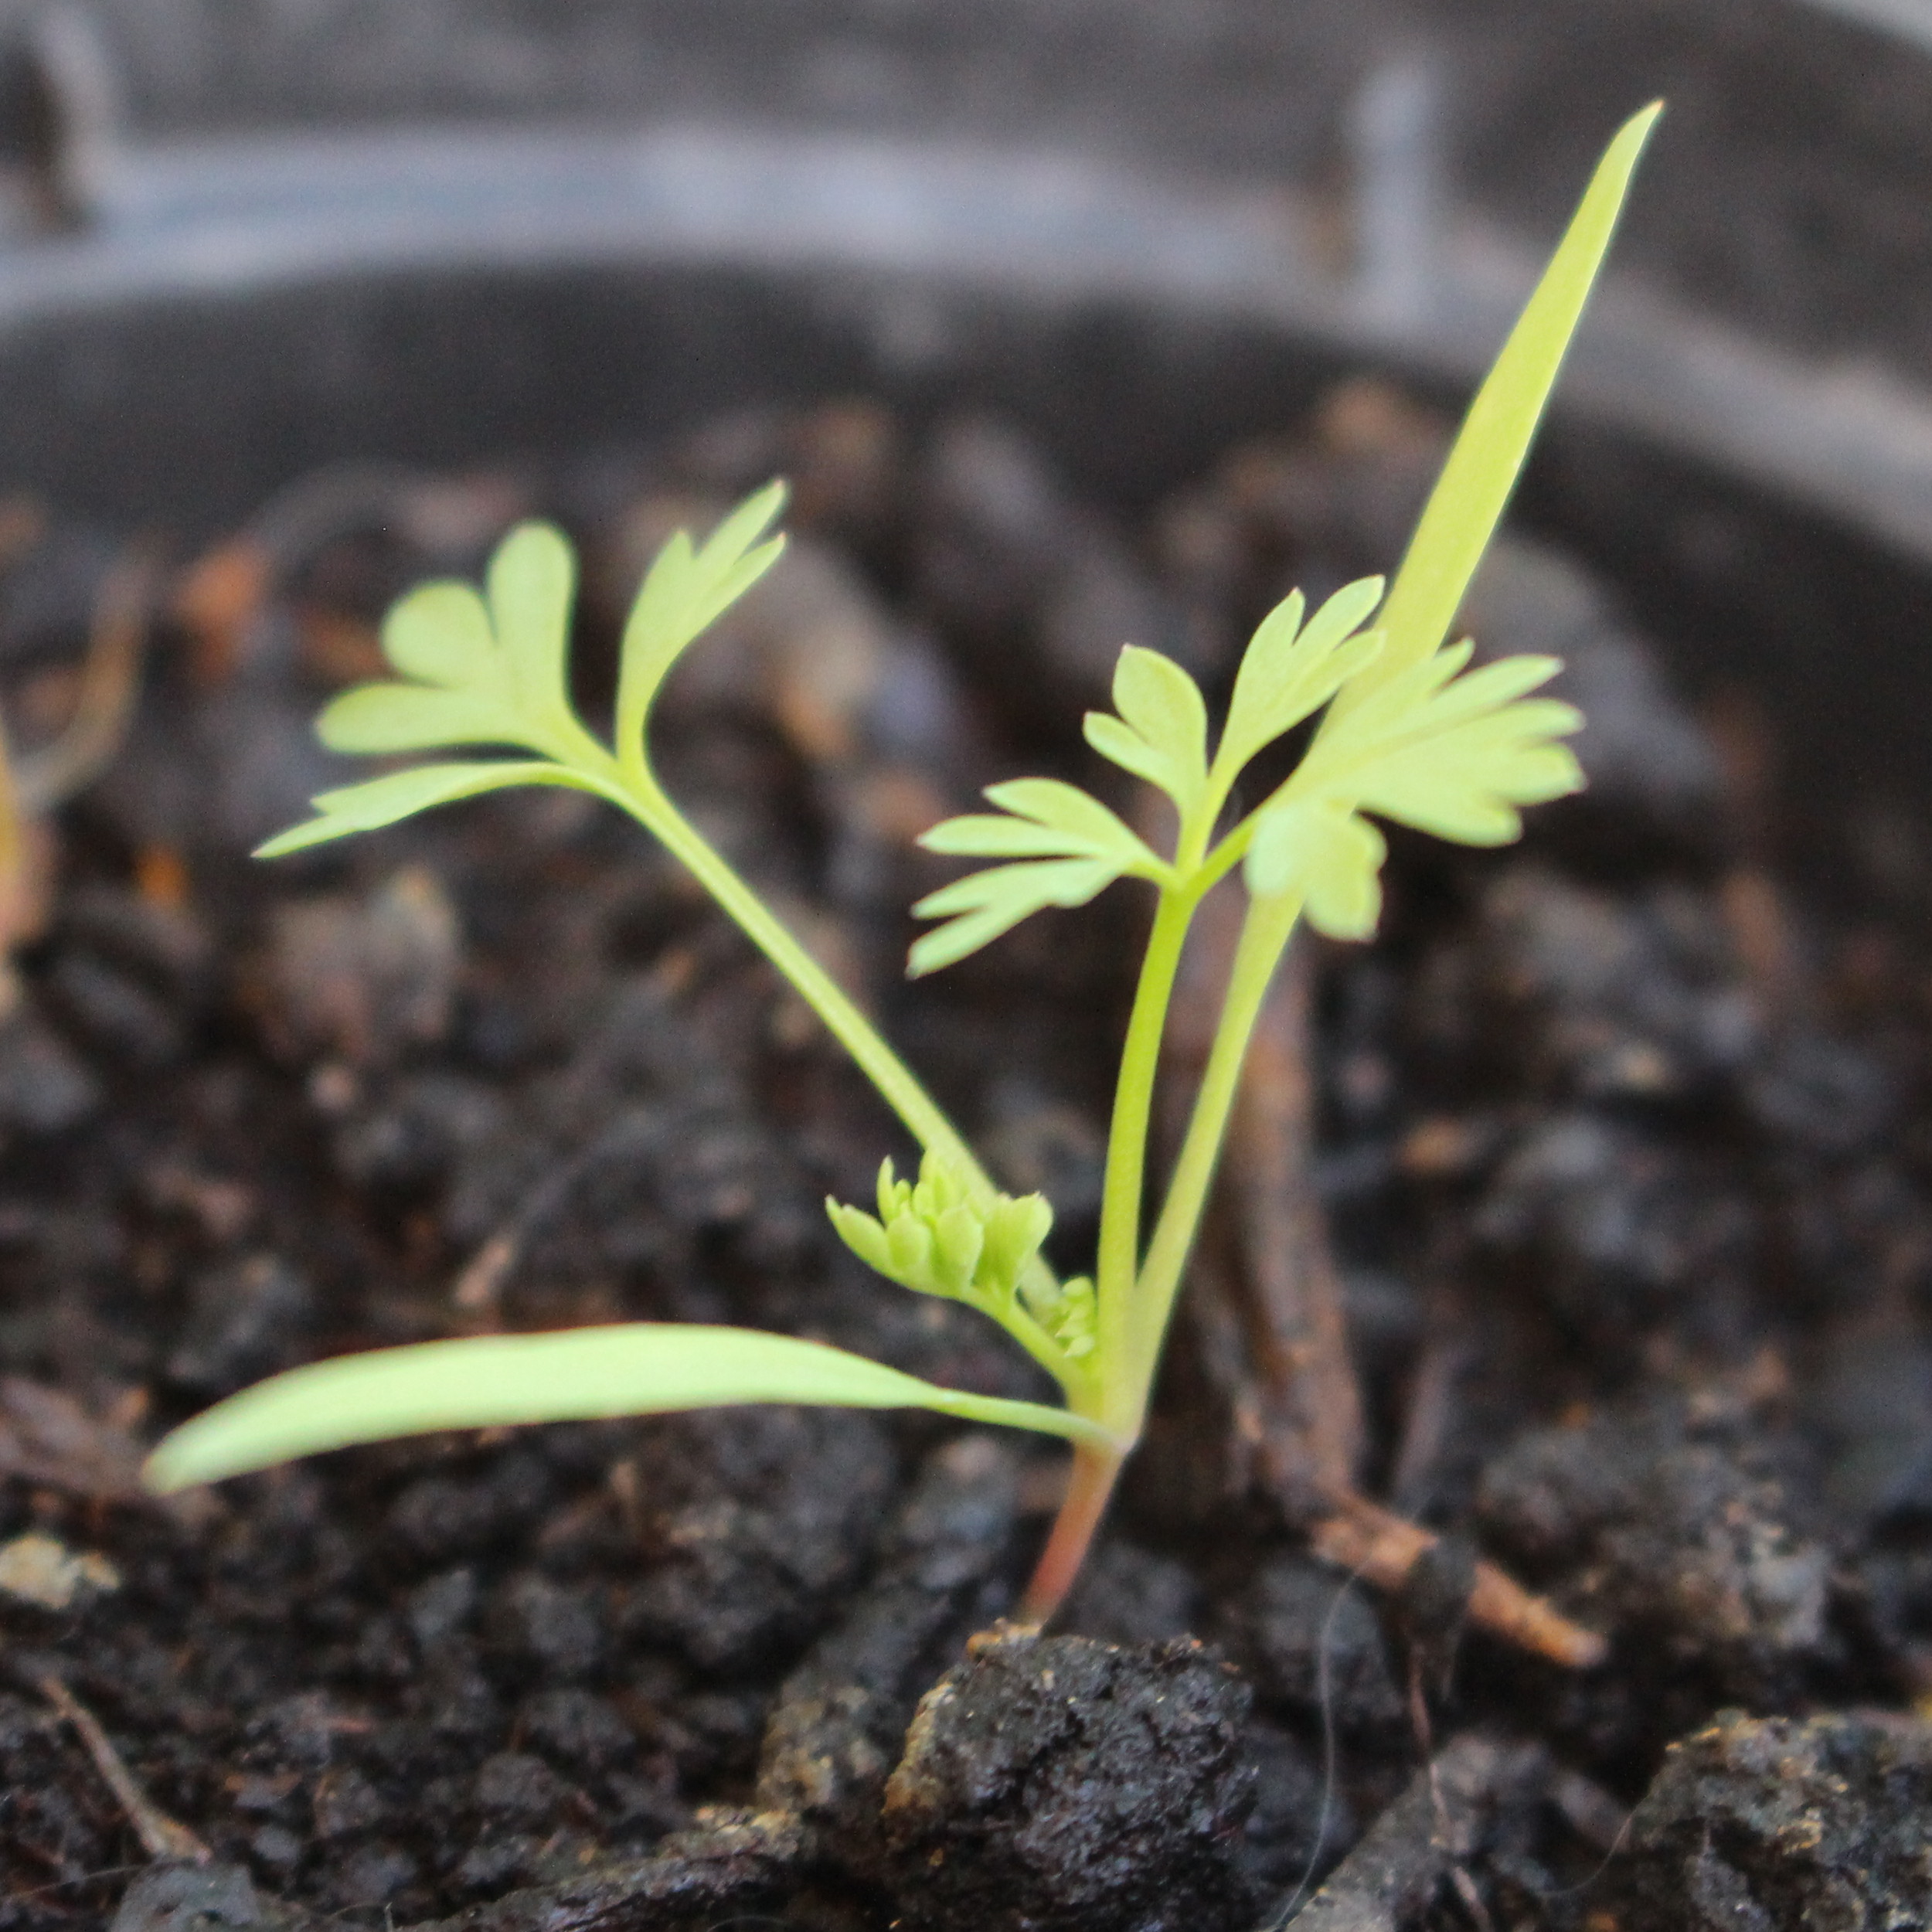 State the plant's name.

Fumaria officinalis
